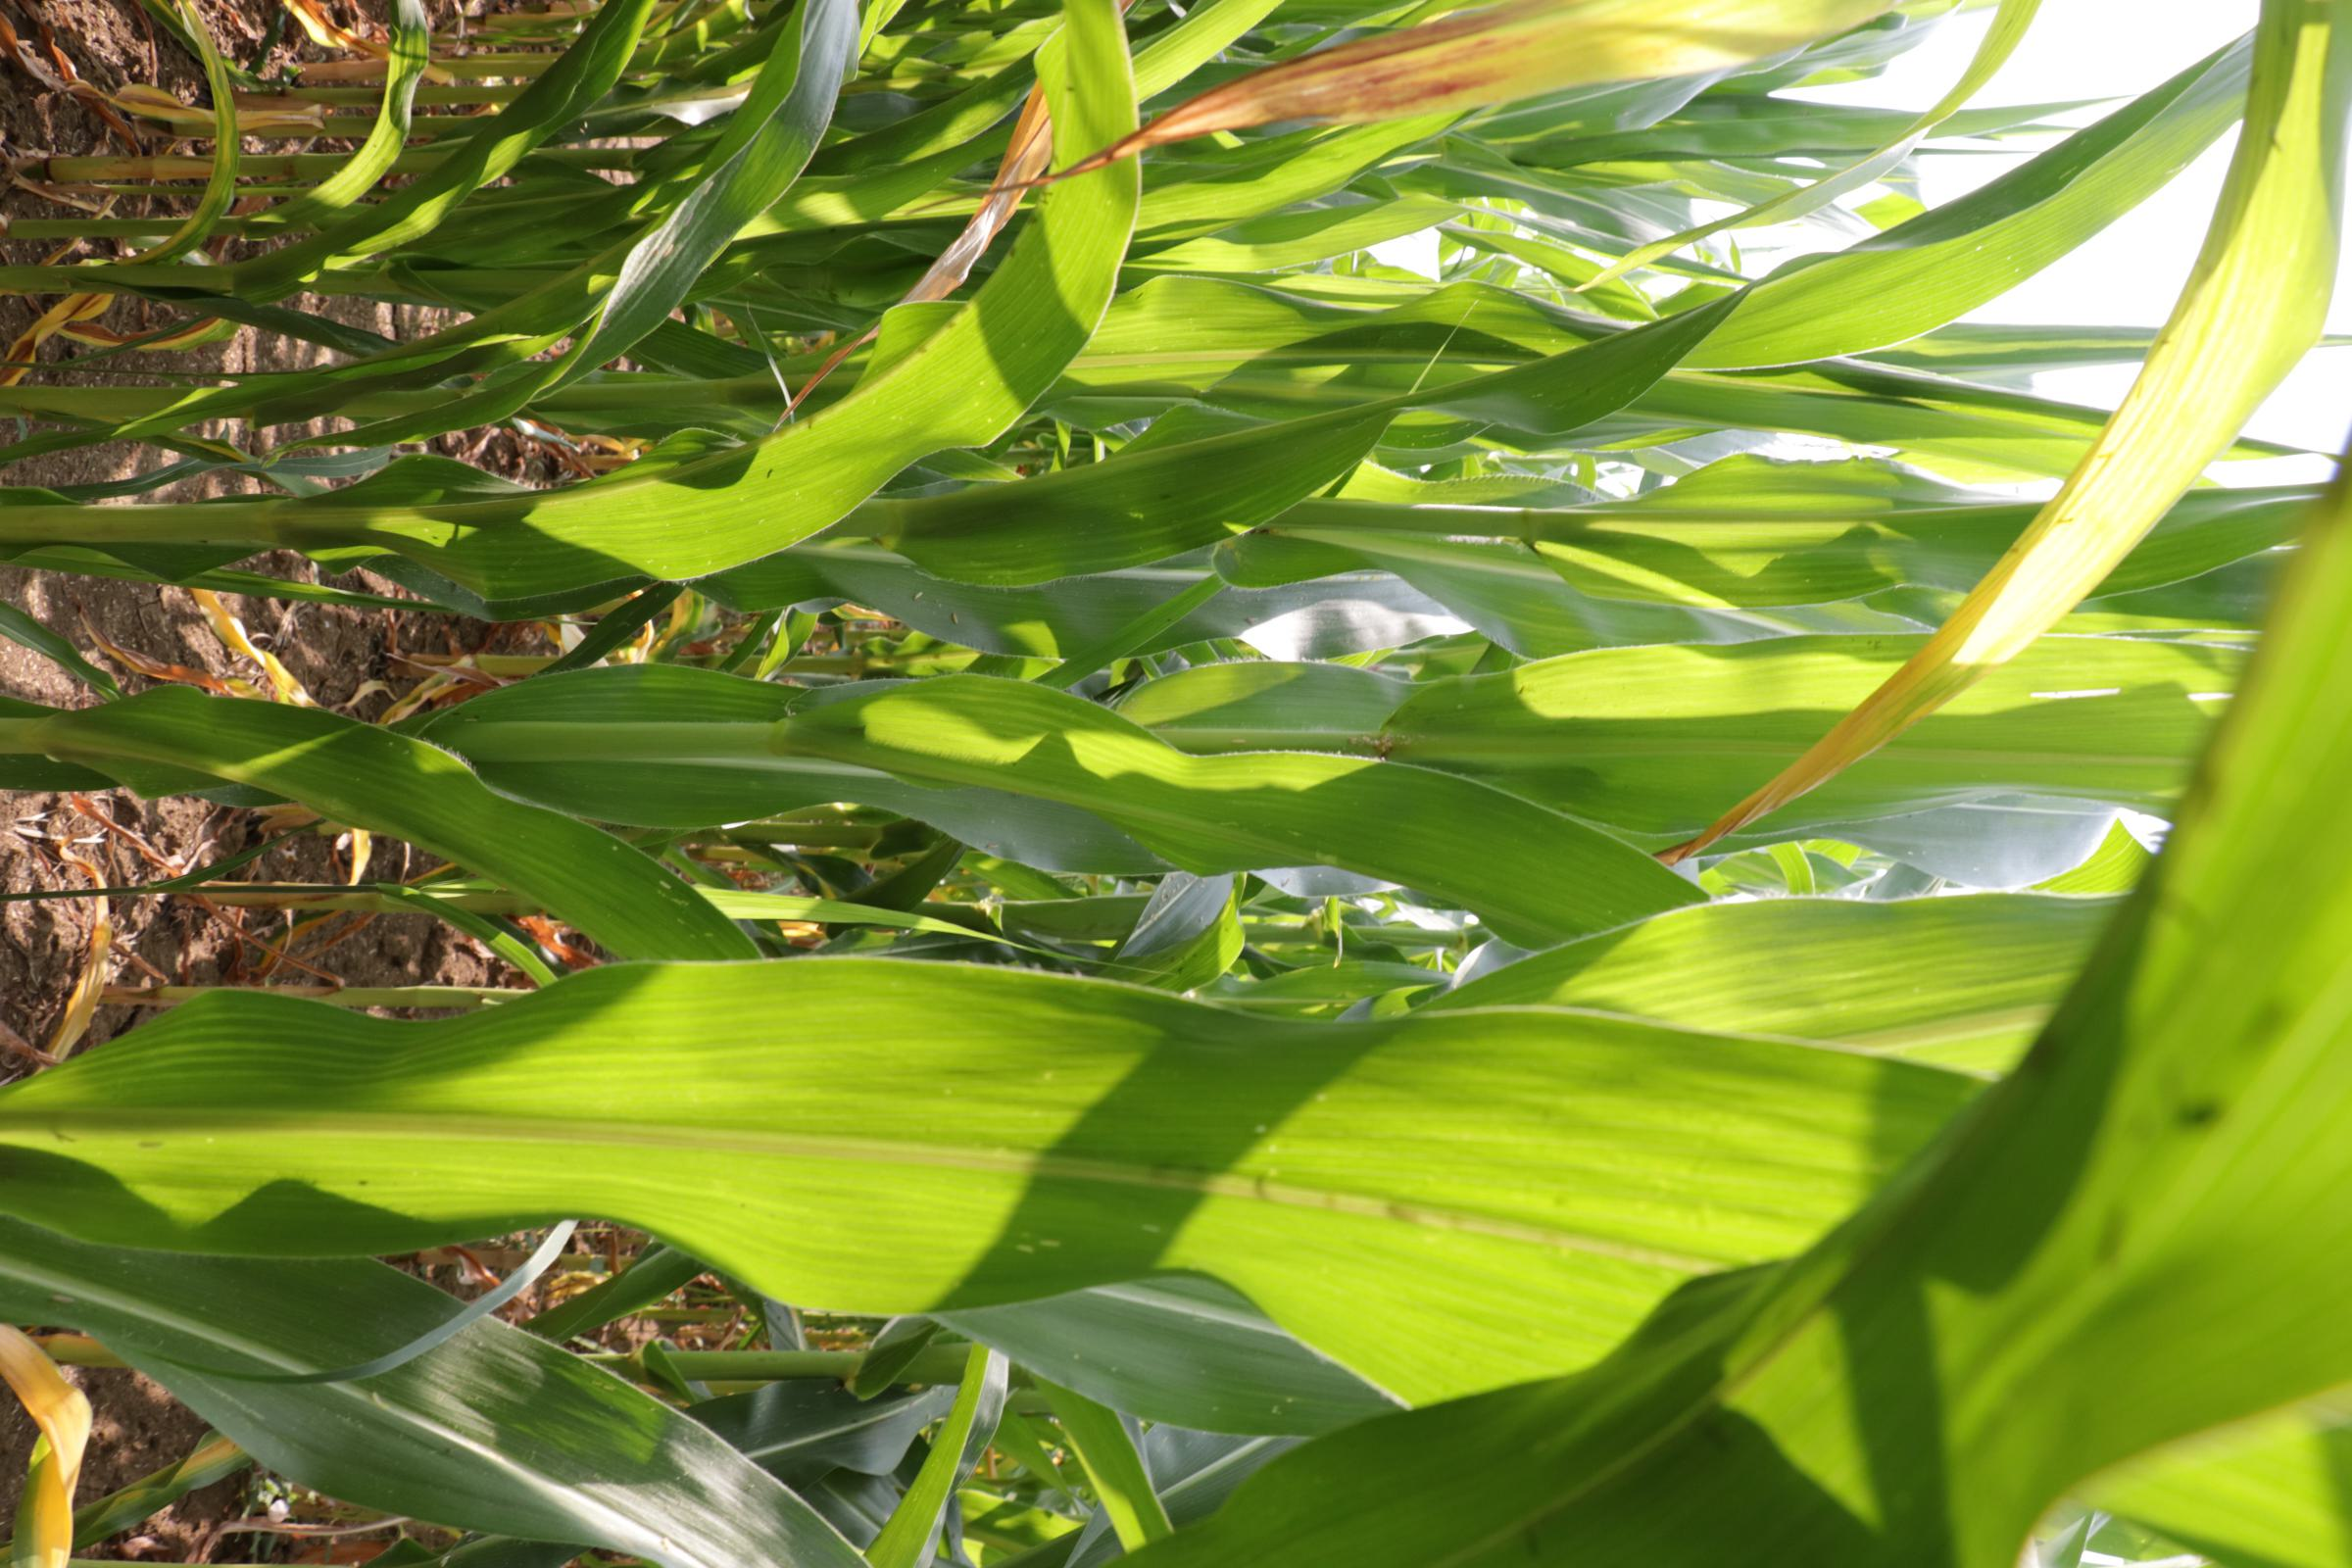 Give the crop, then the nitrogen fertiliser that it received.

maize, no added nitrogen
